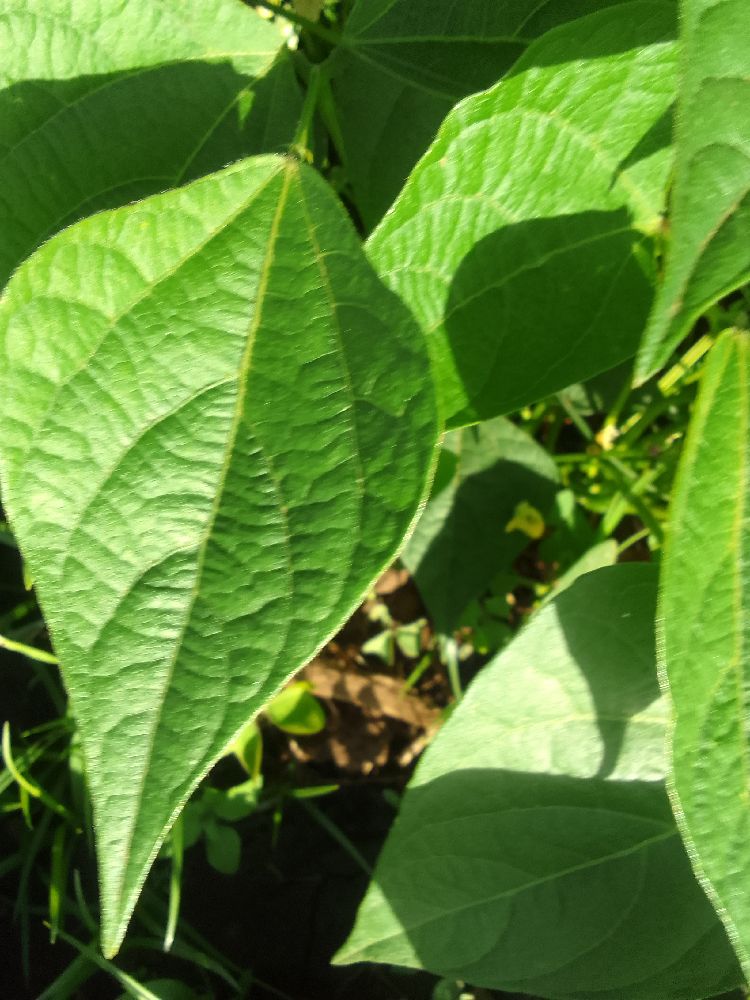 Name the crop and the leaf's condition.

common bean, healthy
